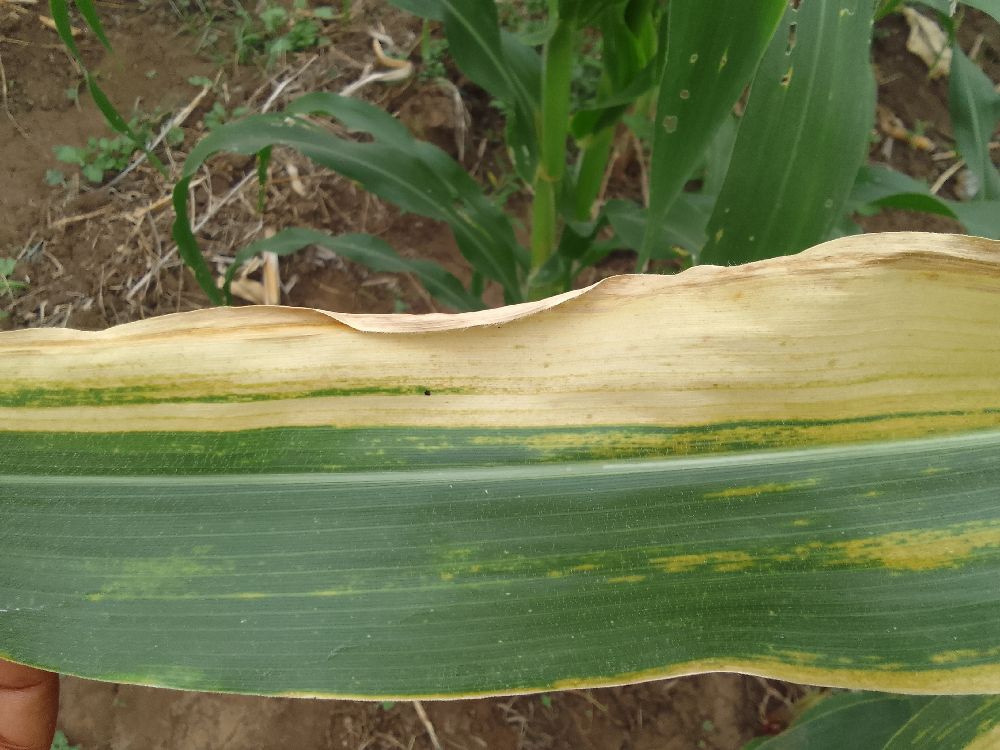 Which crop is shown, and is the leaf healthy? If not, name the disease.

maize, maize lethal necrosis
